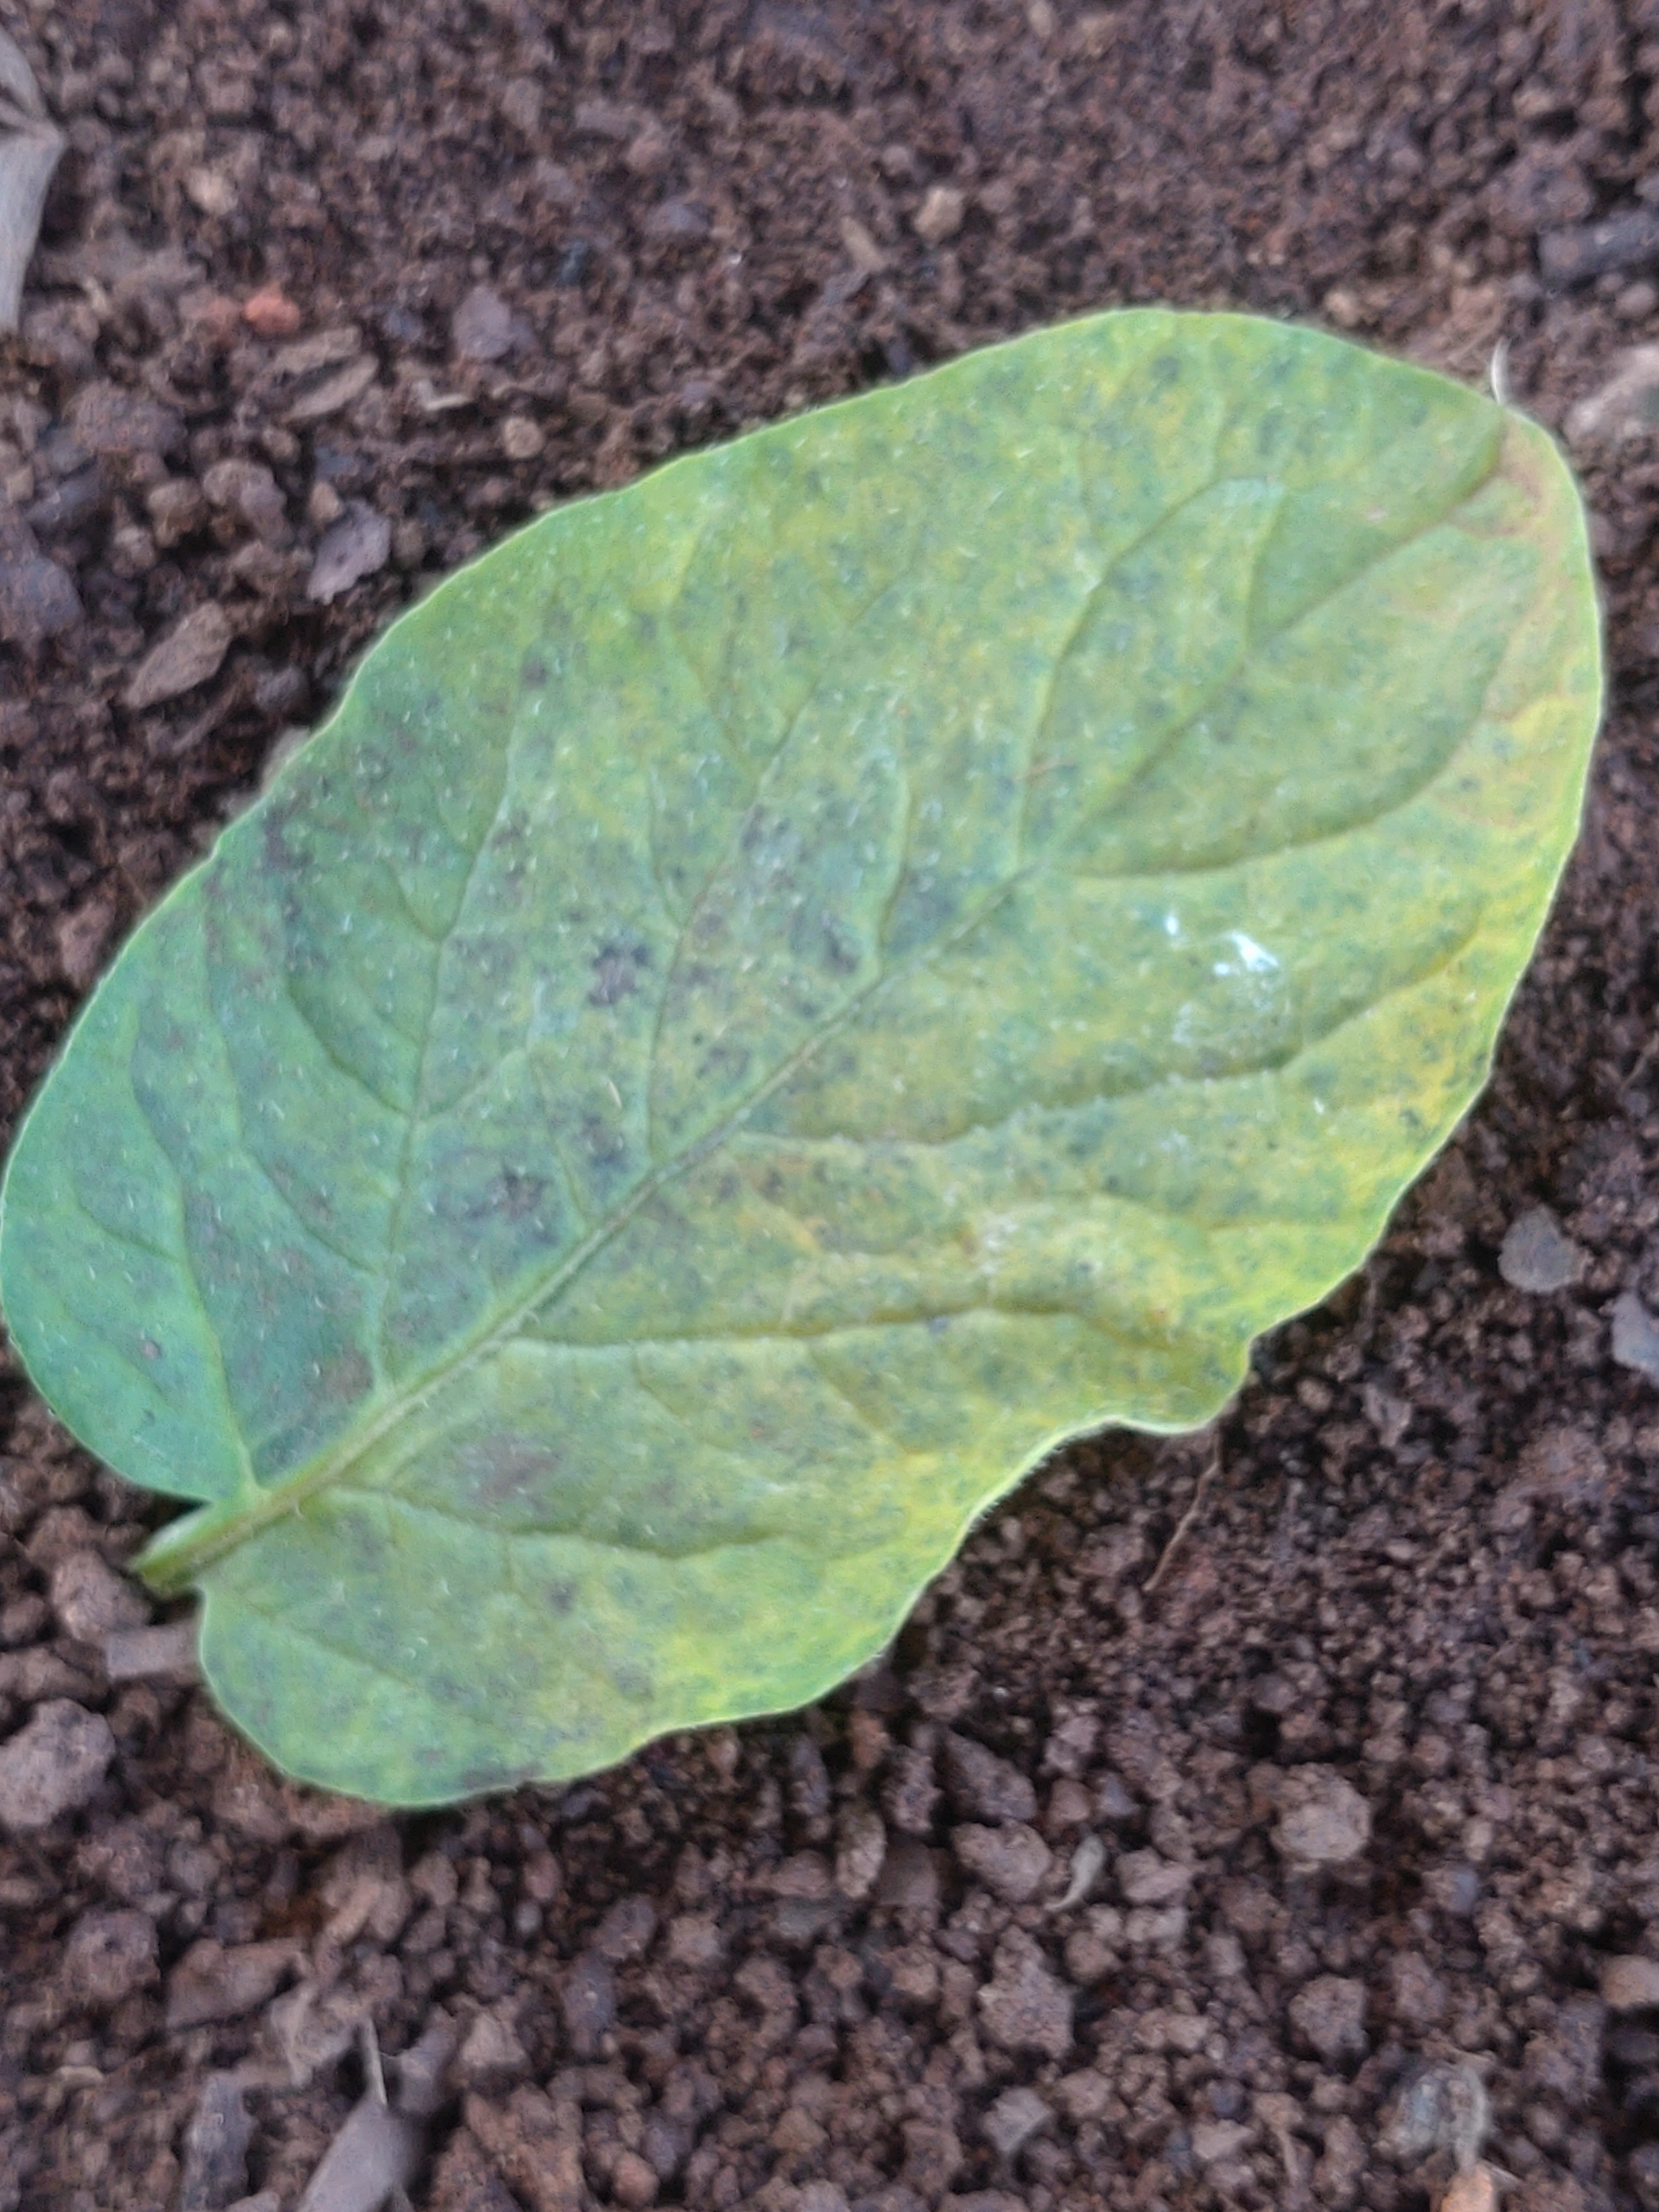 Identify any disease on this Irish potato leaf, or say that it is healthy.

late blight
